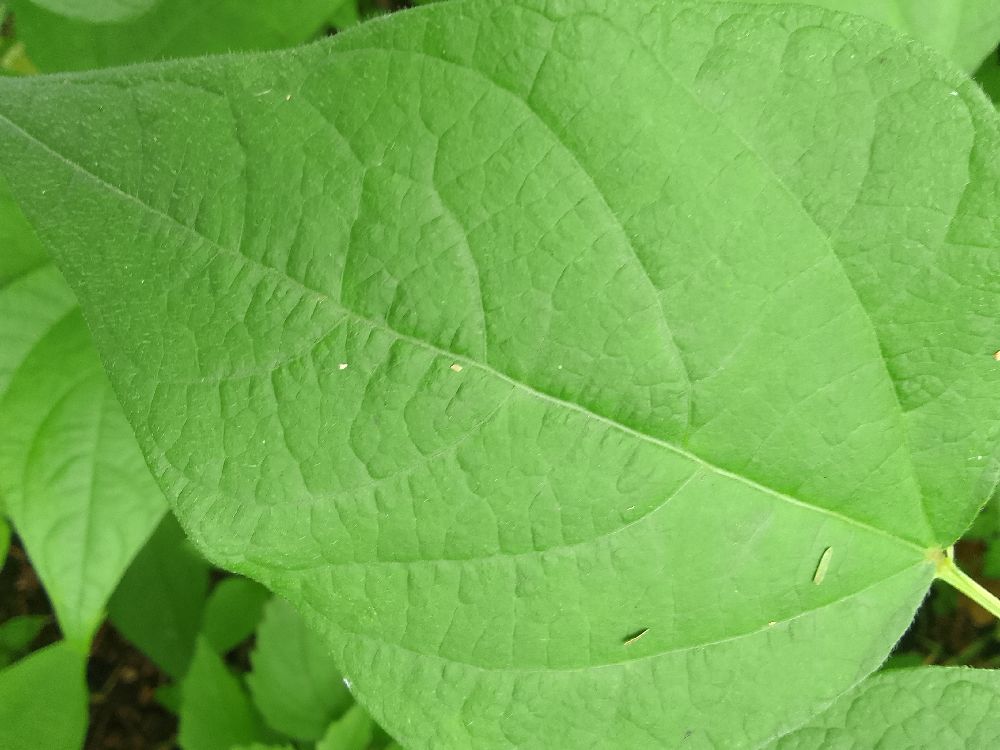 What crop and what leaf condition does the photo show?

common bean, healthy
